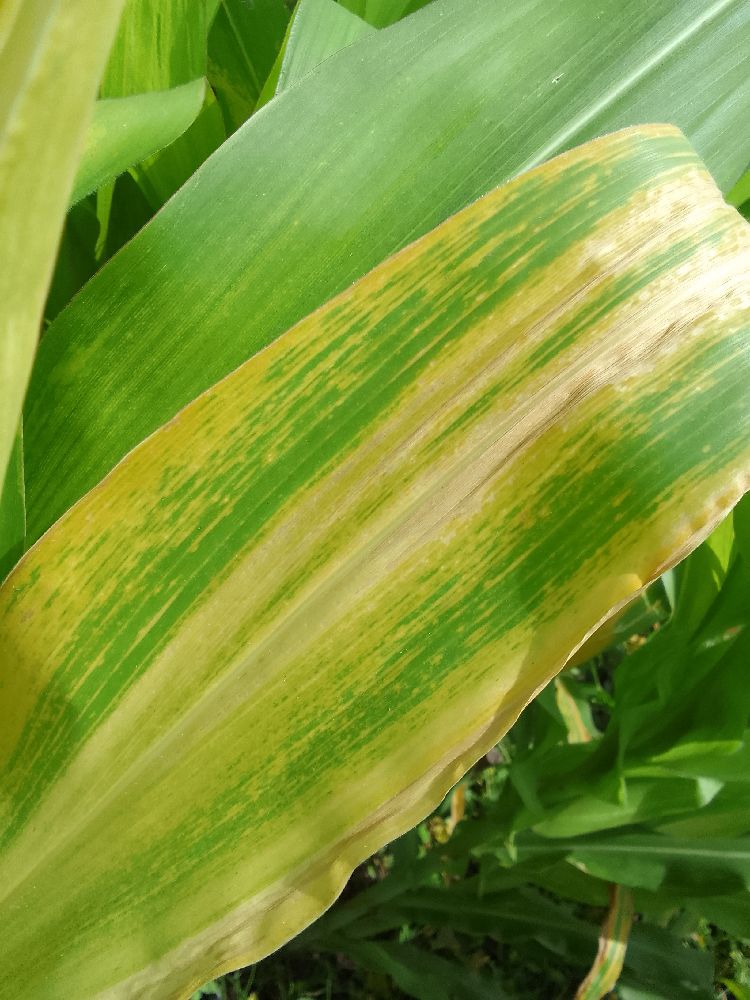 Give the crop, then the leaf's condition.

maize, maize lethal necrosis
